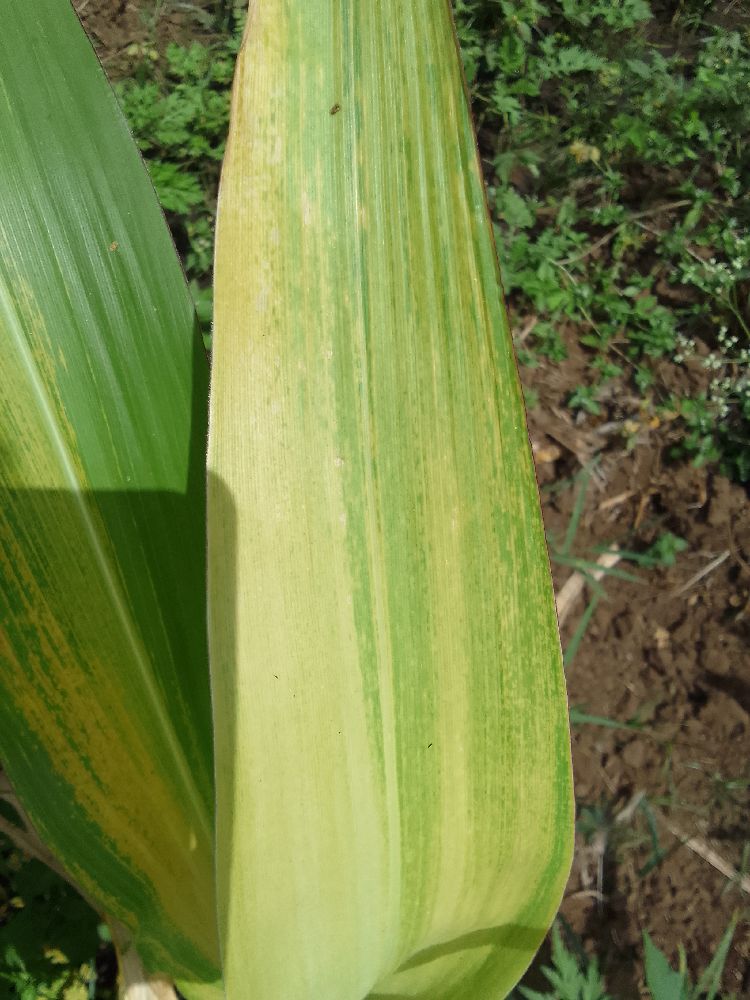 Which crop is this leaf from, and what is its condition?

maize, maize lethal necrosis
